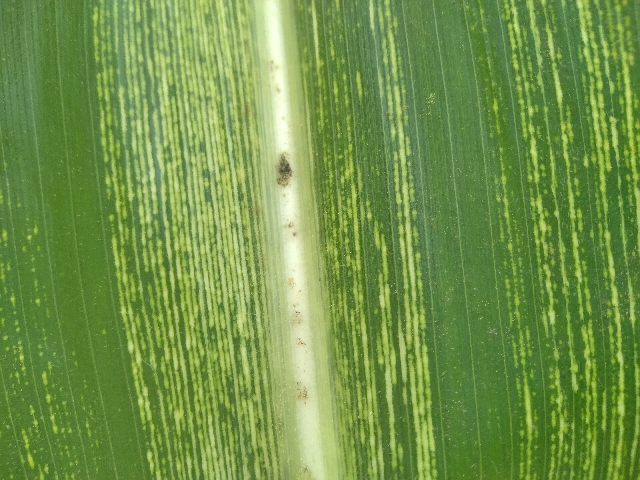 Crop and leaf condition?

maize, maize streak virus
